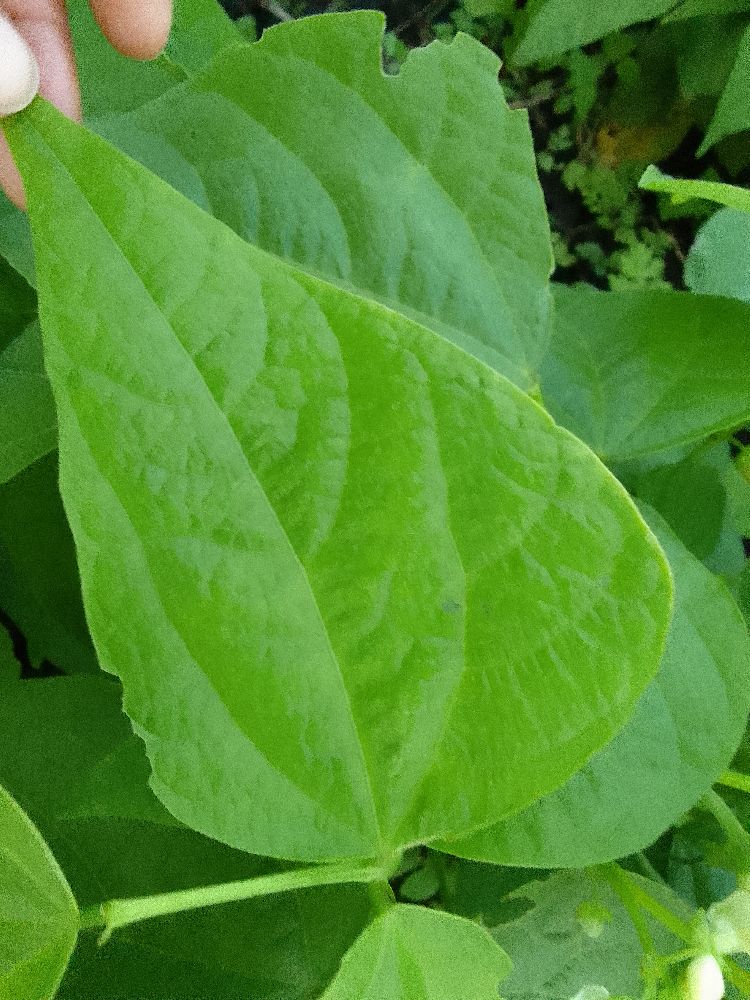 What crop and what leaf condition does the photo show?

common bean, healthy
